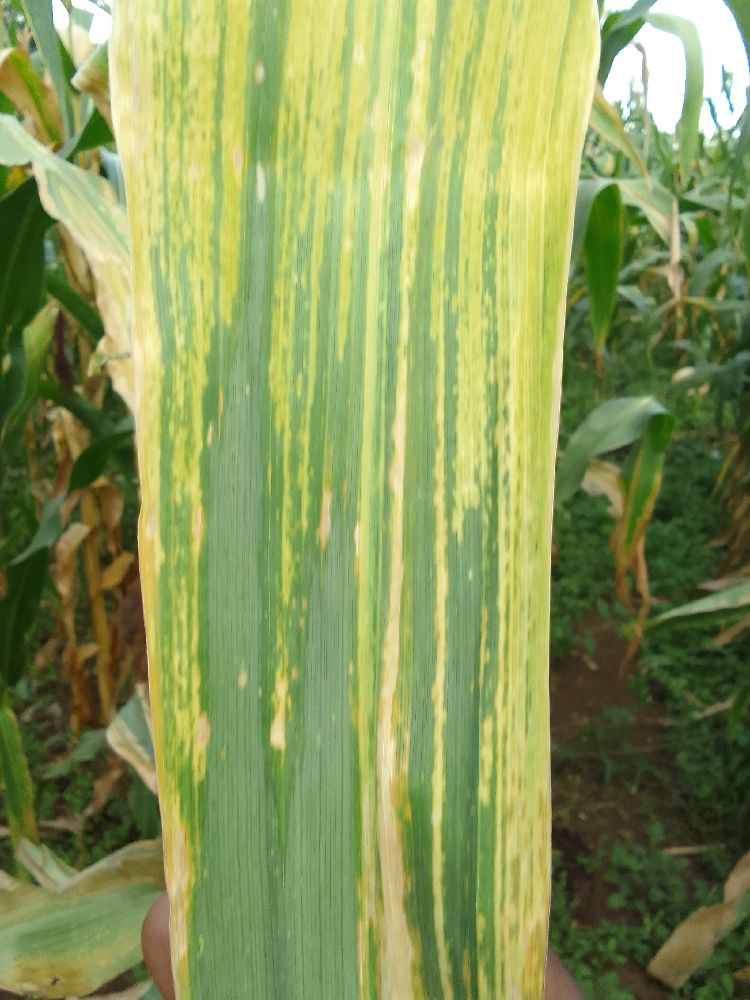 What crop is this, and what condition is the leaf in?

maize, maize lethal necrosis
